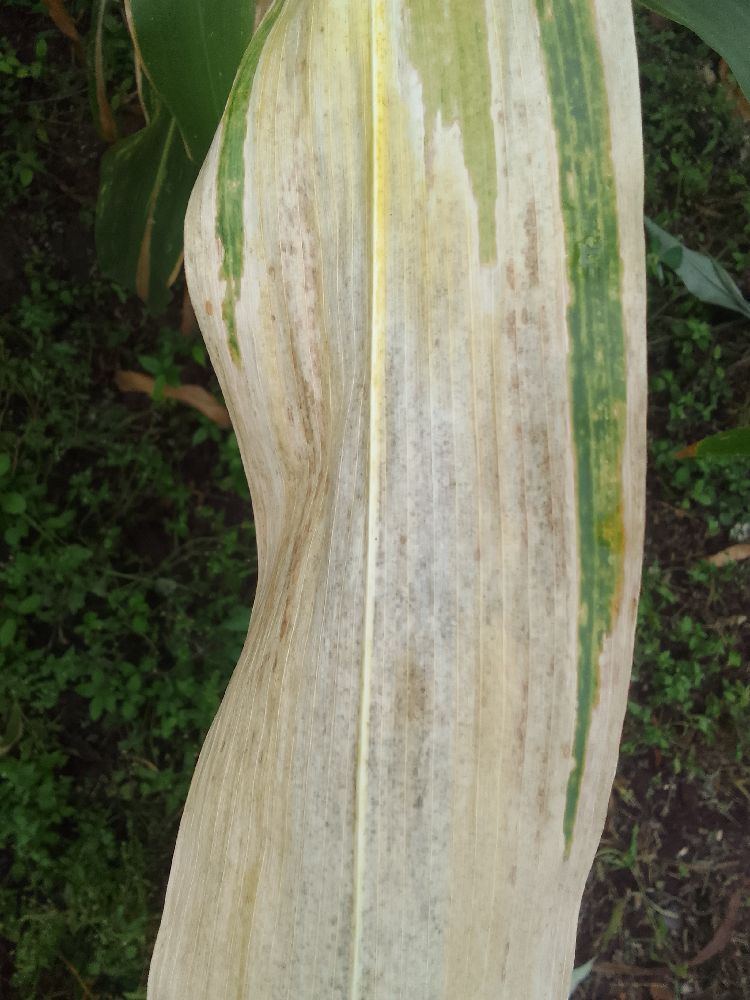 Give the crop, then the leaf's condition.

maize, maize lethal necrosis
